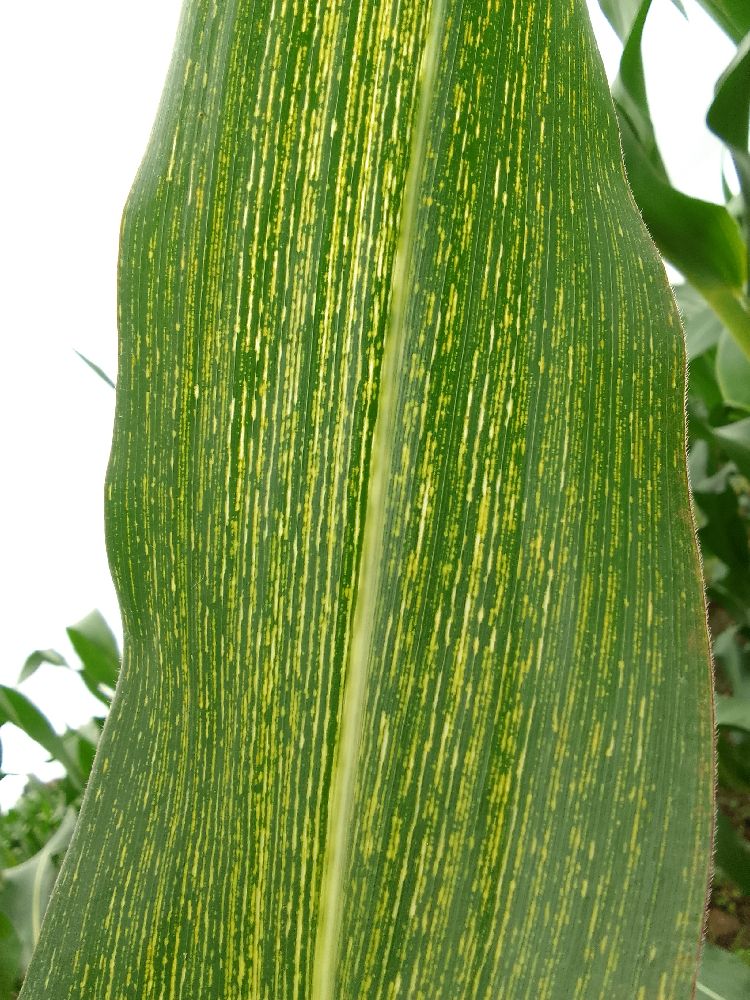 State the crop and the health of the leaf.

maize, maize streak virus
